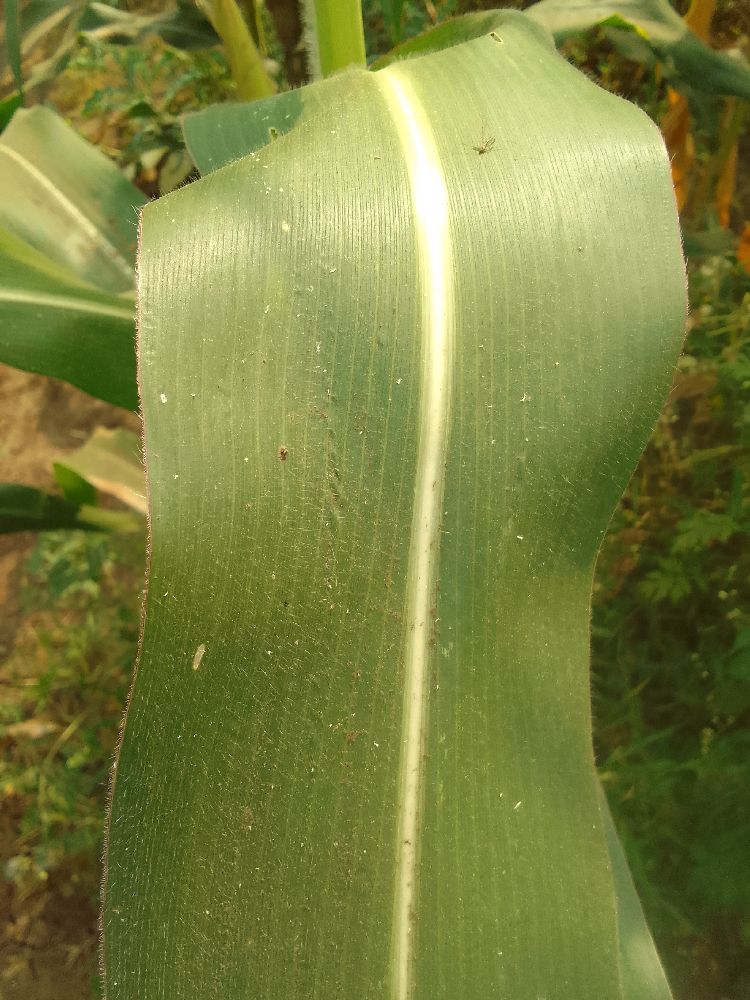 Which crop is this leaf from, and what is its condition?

maize, healthy
